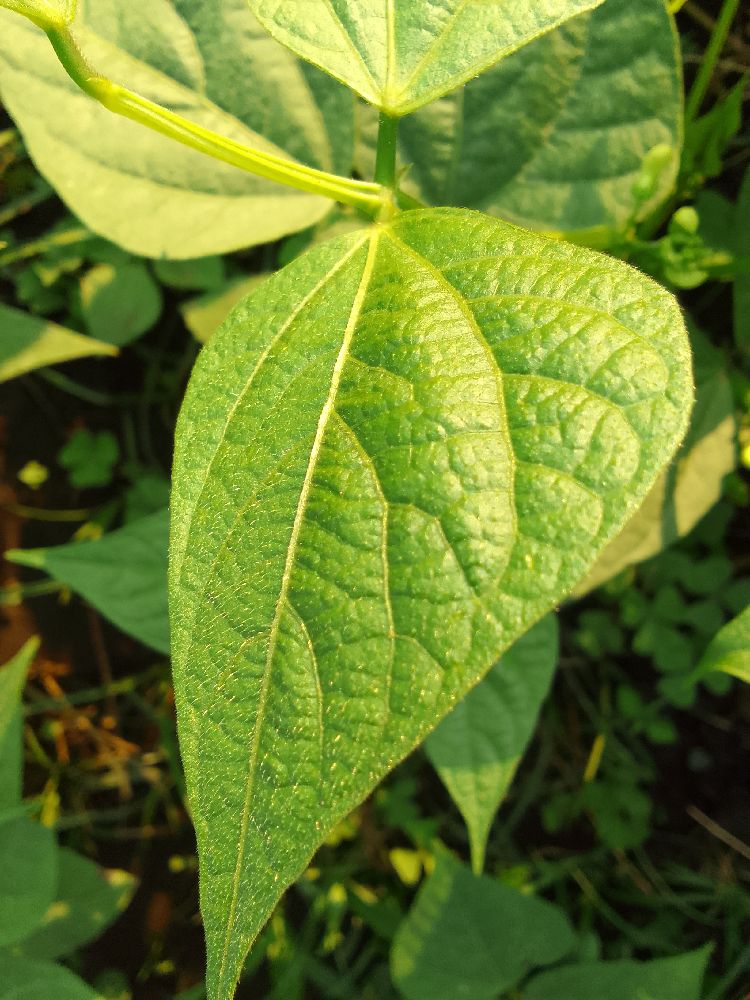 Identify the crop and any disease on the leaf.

common bean, healthy
